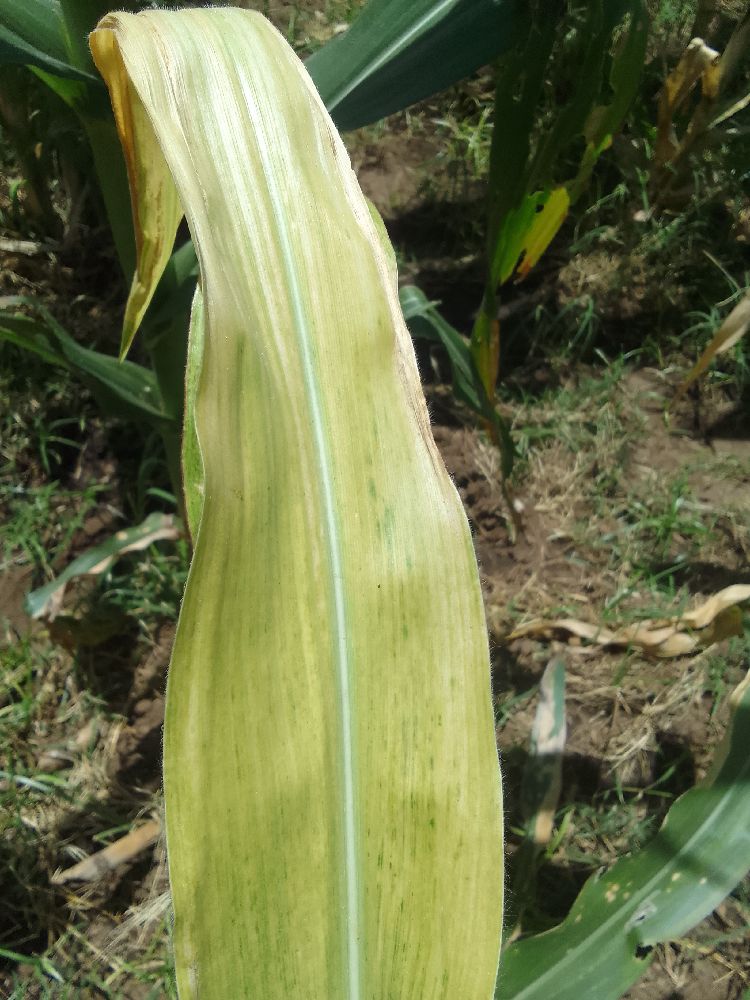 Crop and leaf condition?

maize, maize lethal necrosis
